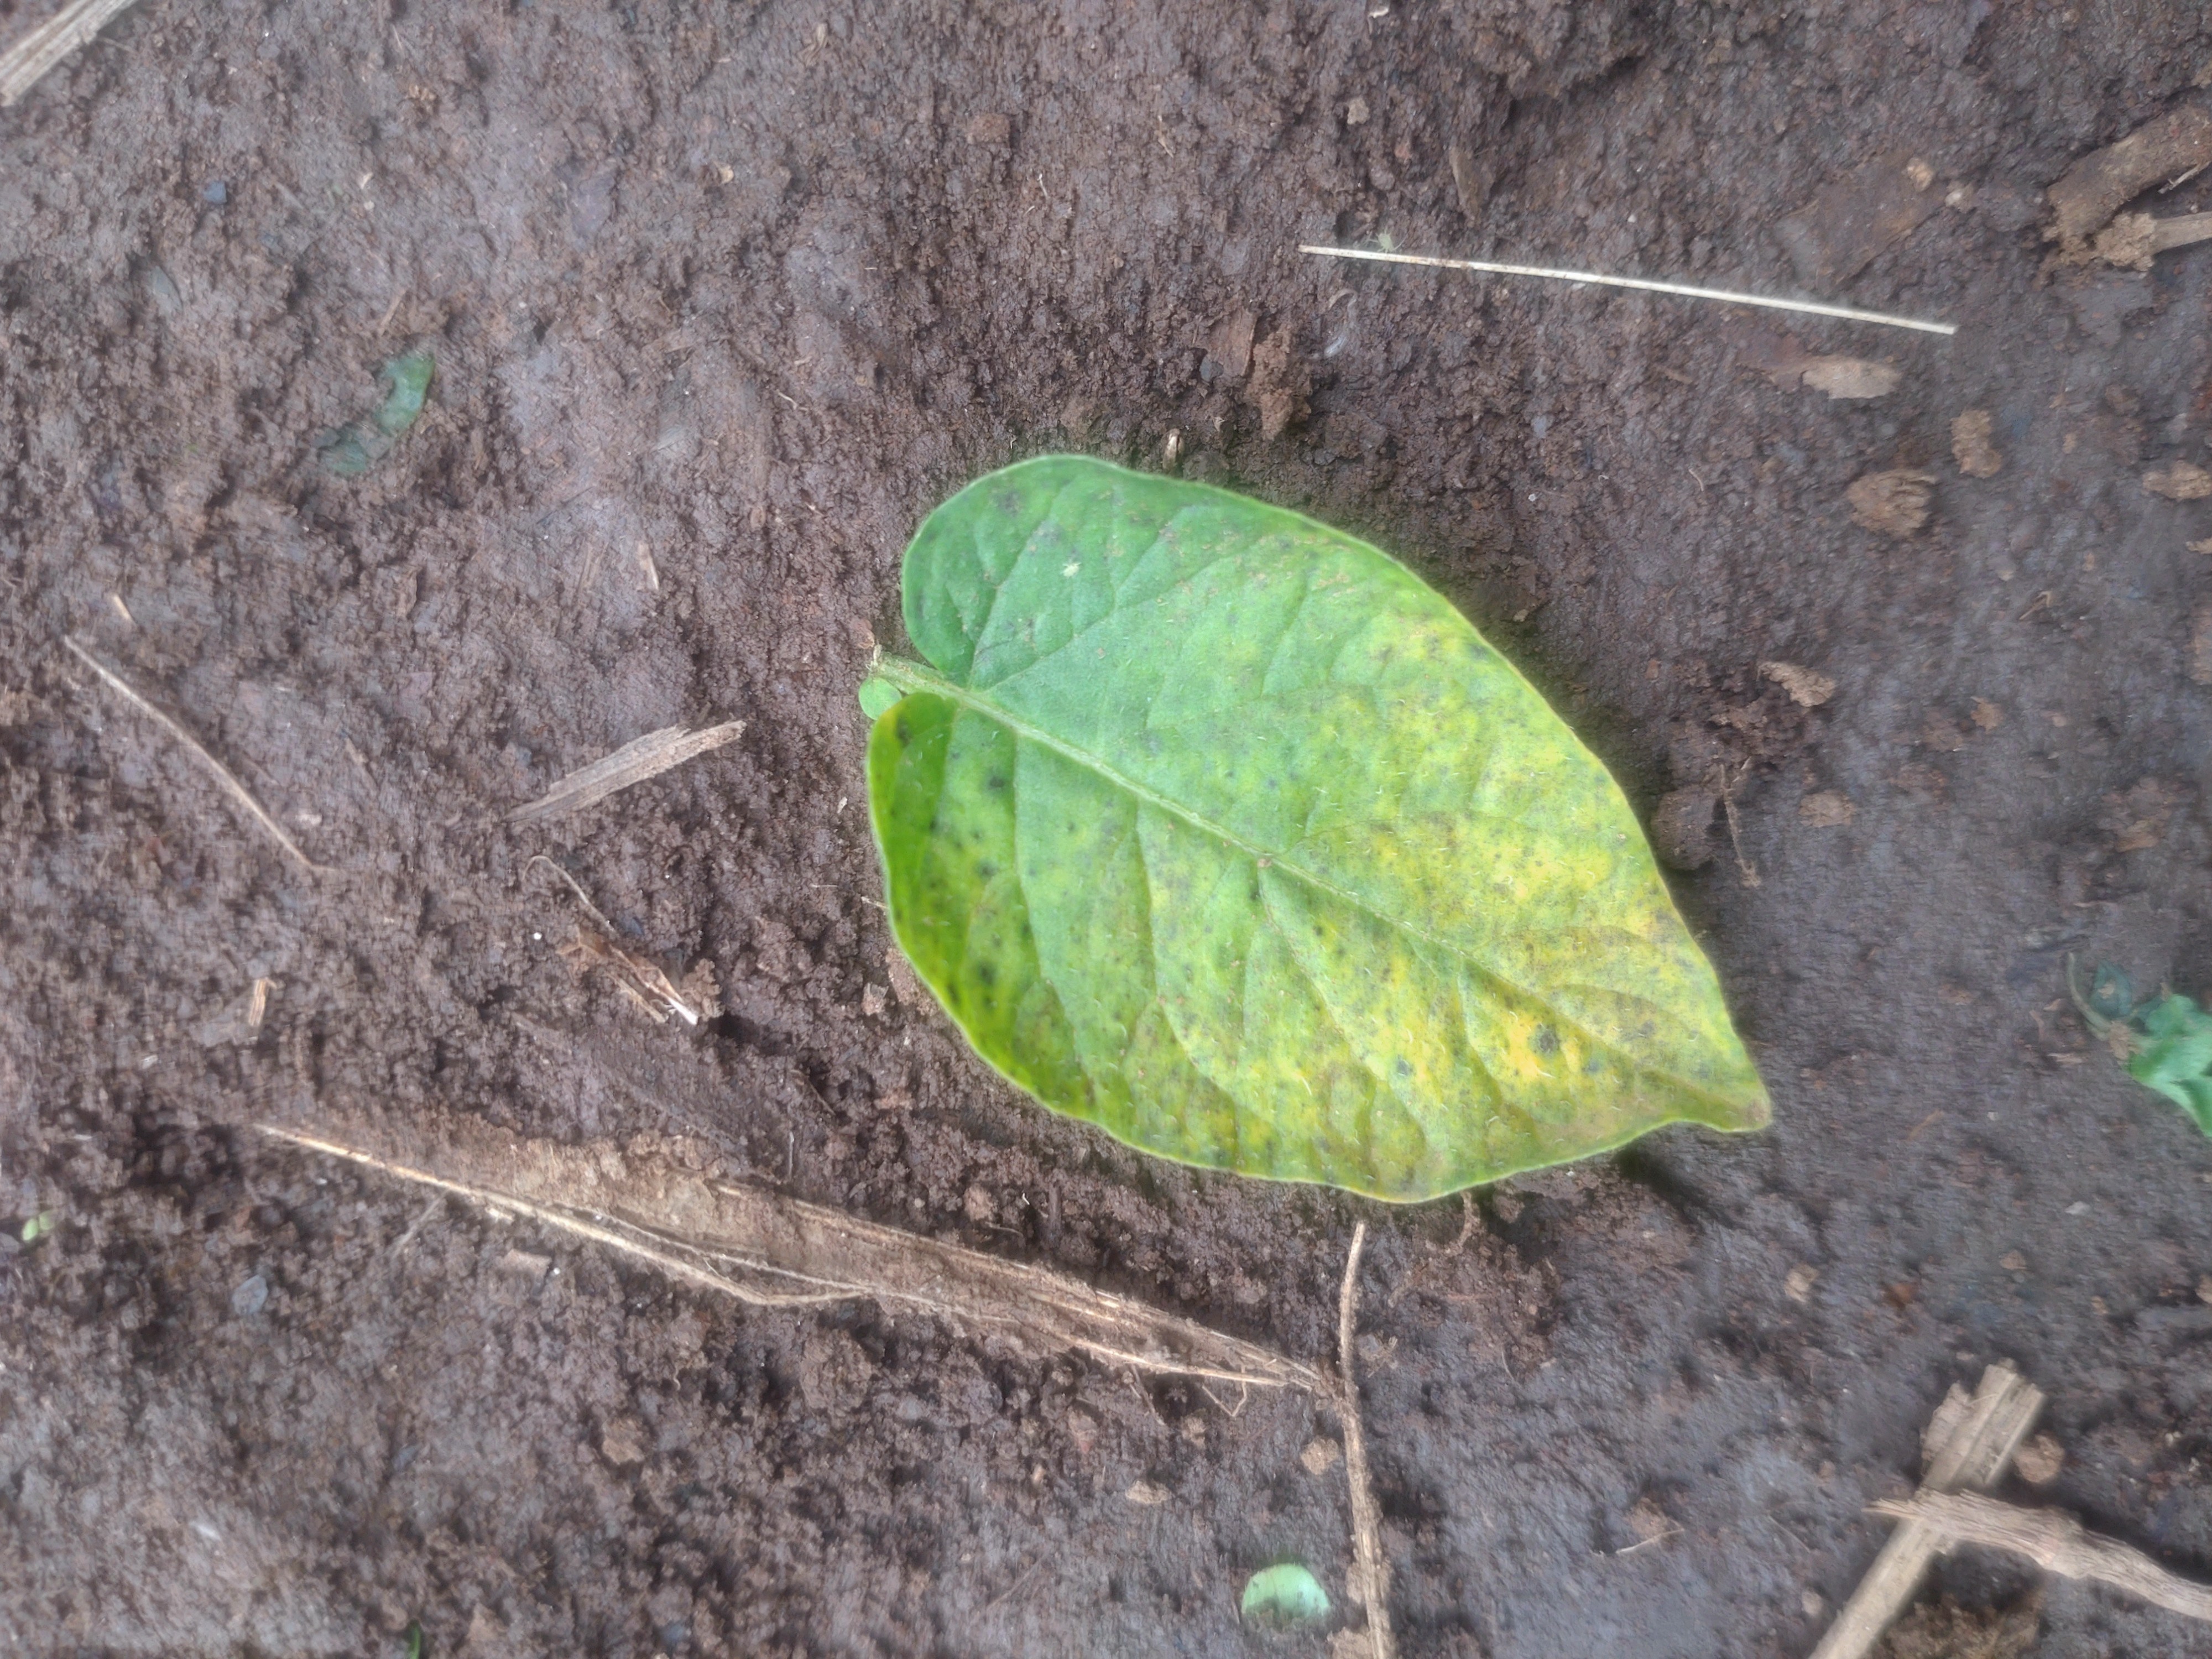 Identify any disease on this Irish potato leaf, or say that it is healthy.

late blight
